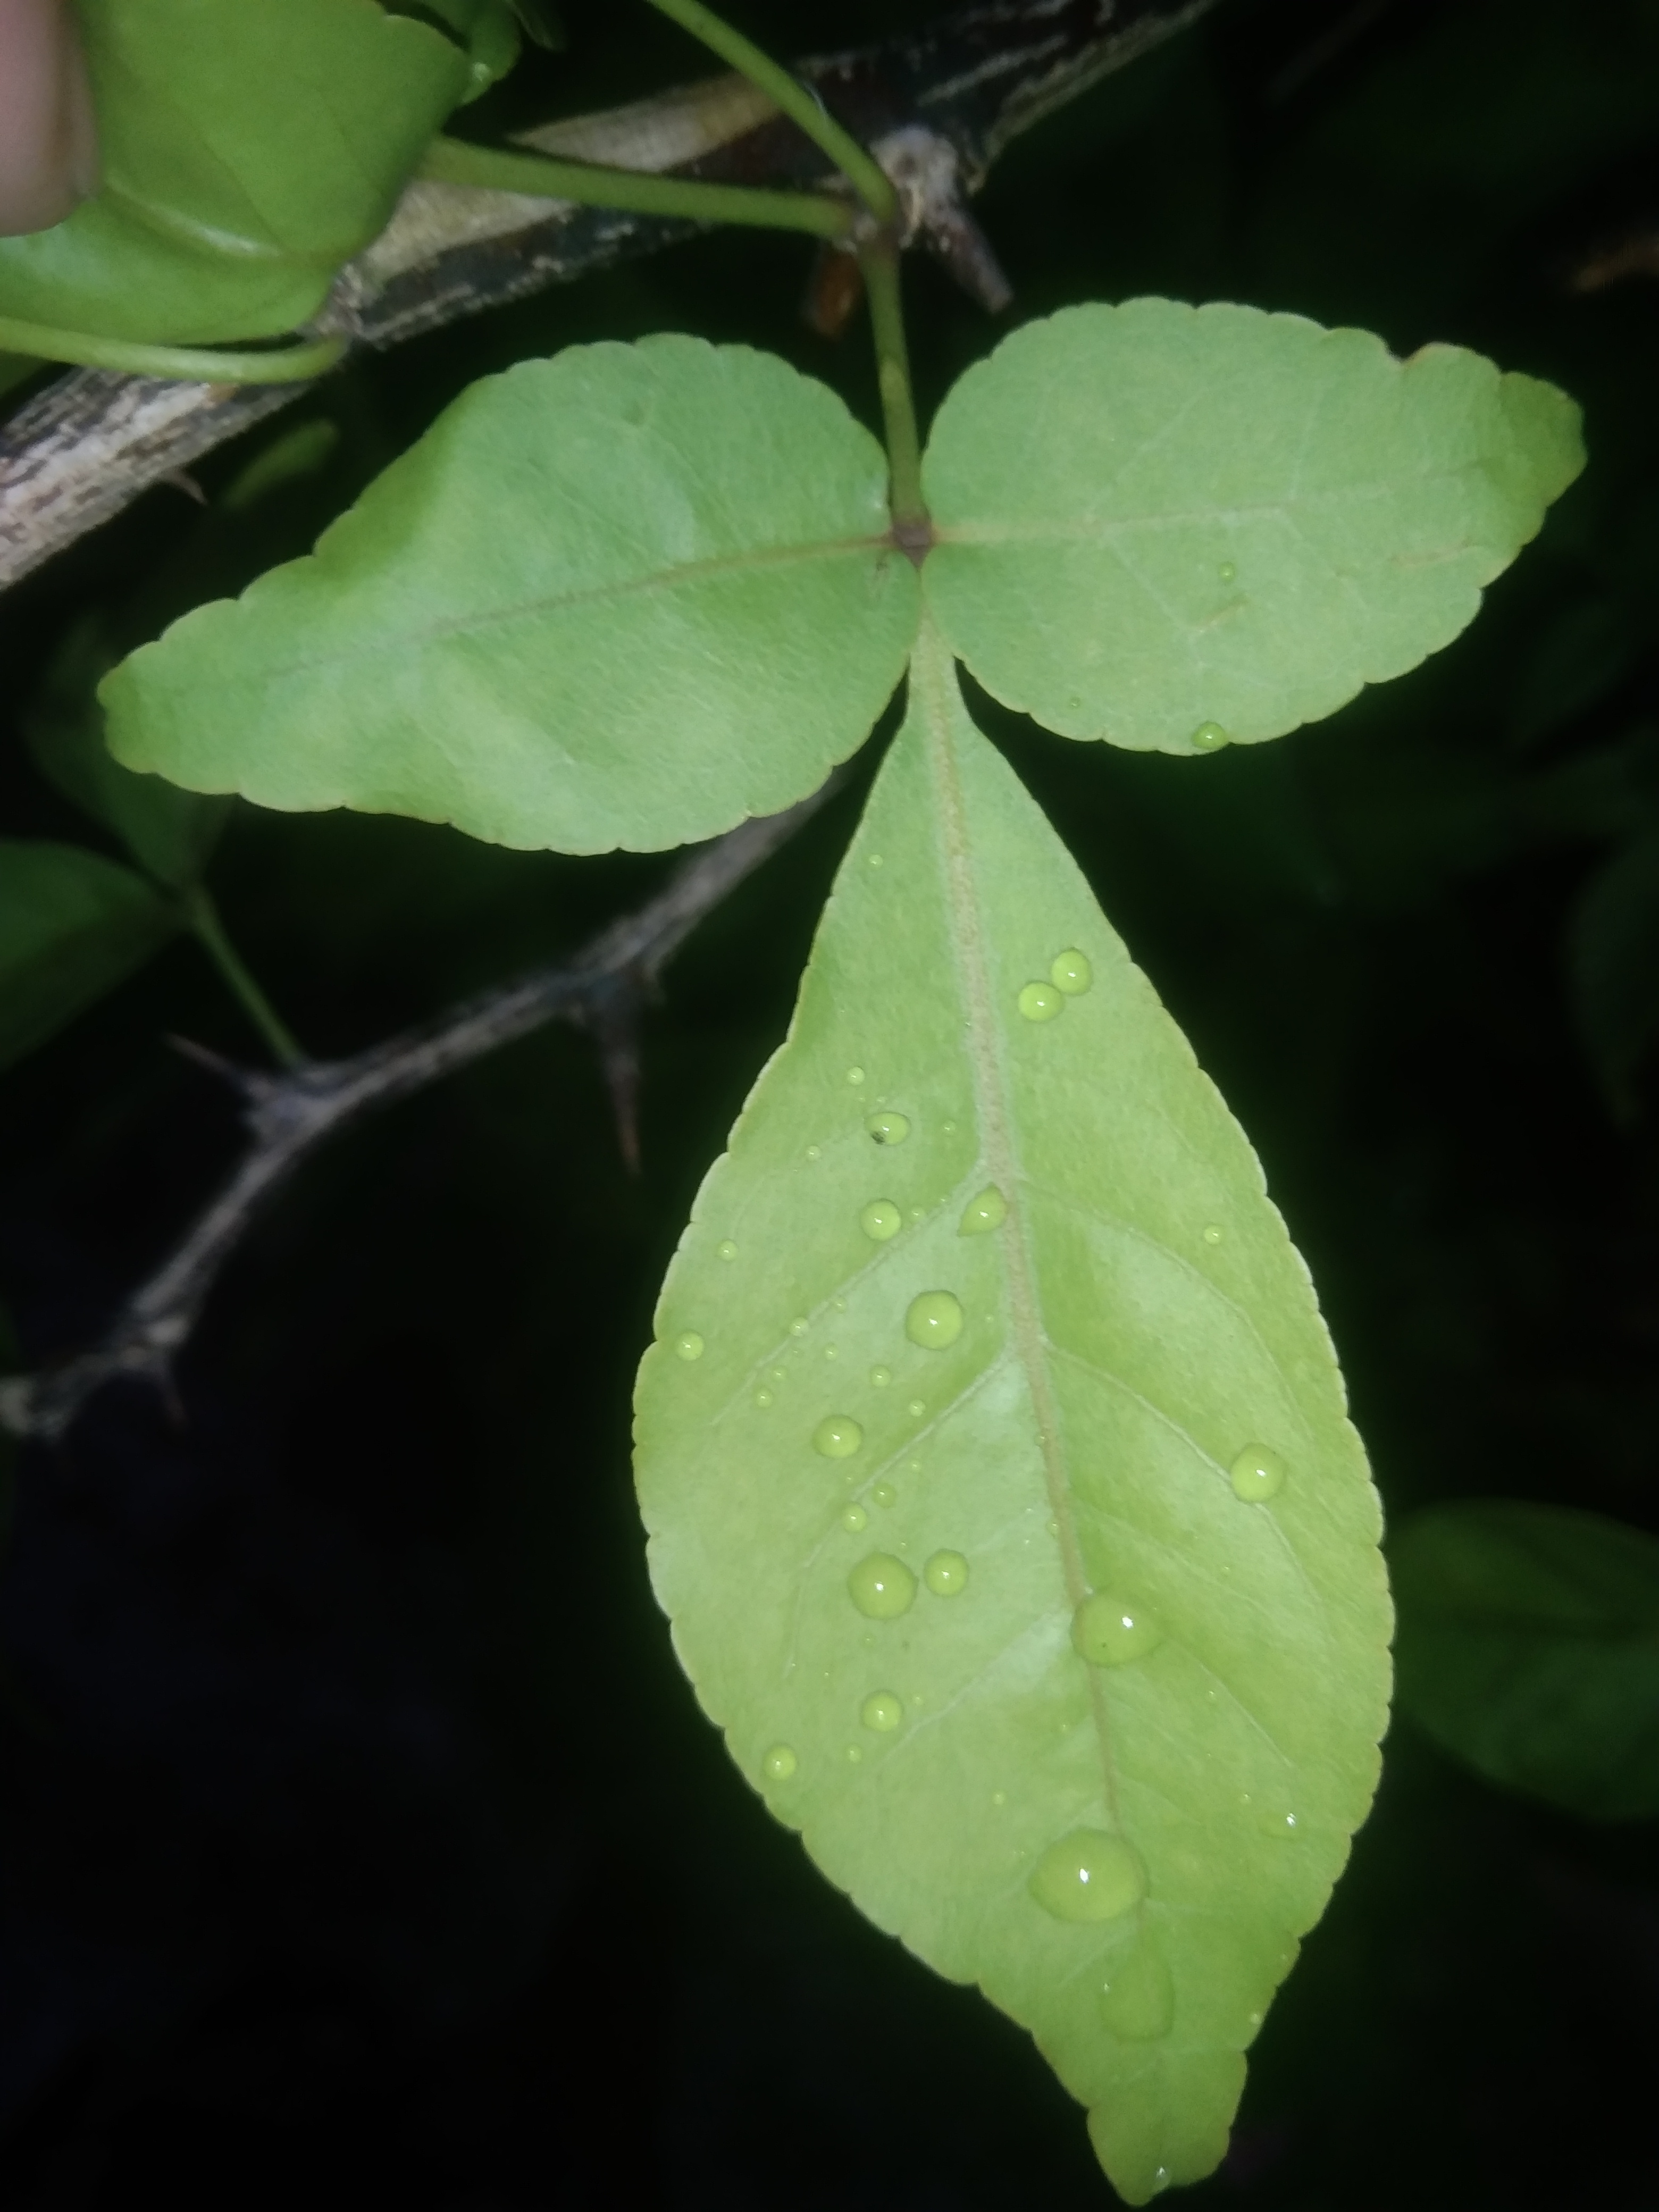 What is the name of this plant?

wood apple
